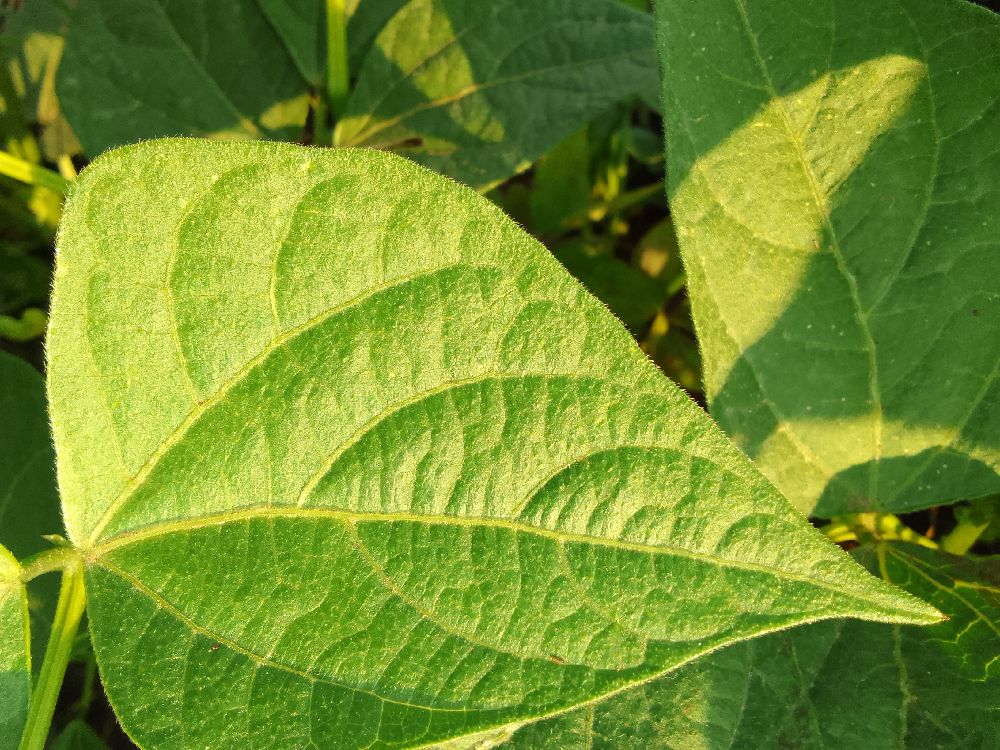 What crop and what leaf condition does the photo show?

common bean, healthy
